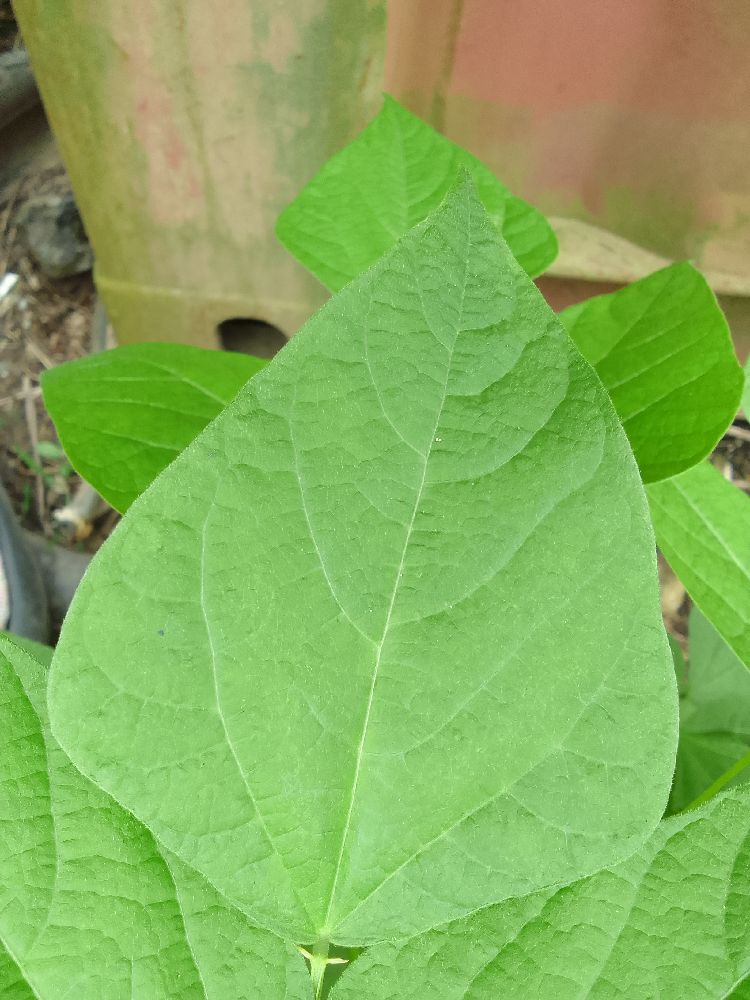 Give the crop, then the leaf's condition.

common bean, healthy
